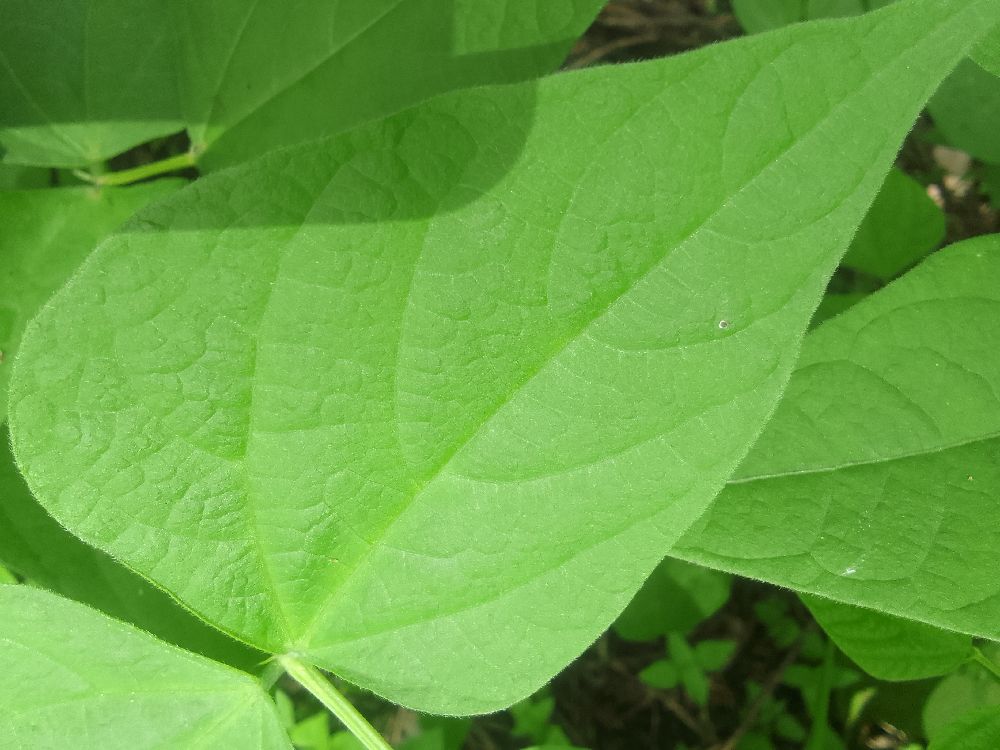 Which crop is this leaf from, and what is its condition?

common bean, healthy
